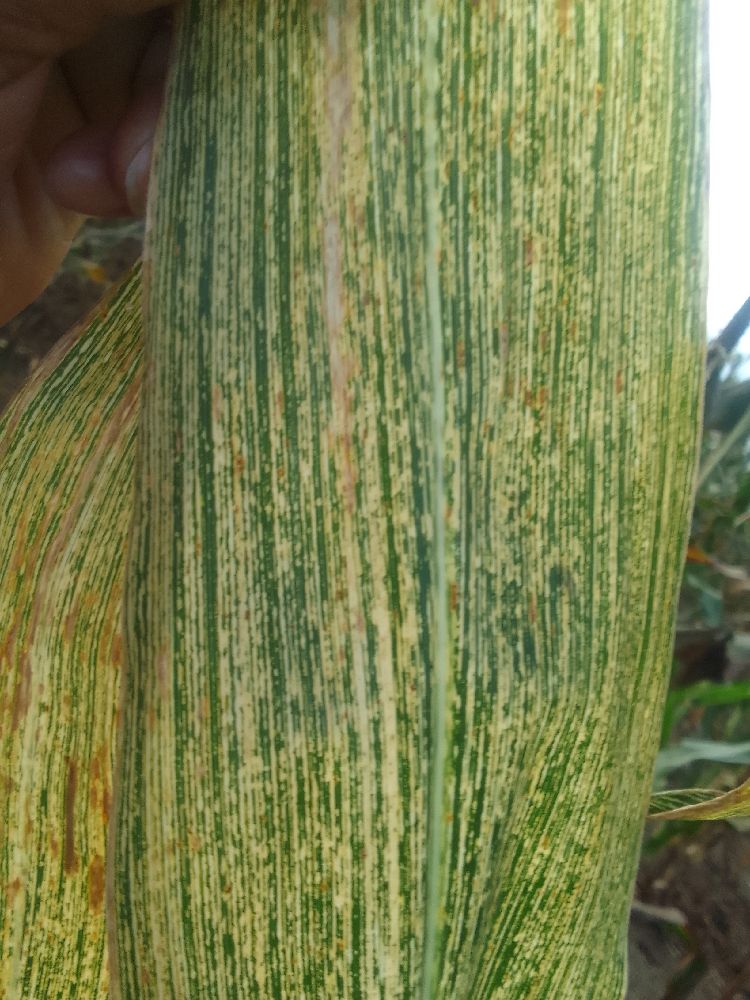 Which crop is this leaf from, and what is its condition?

maize, maize streak virus
